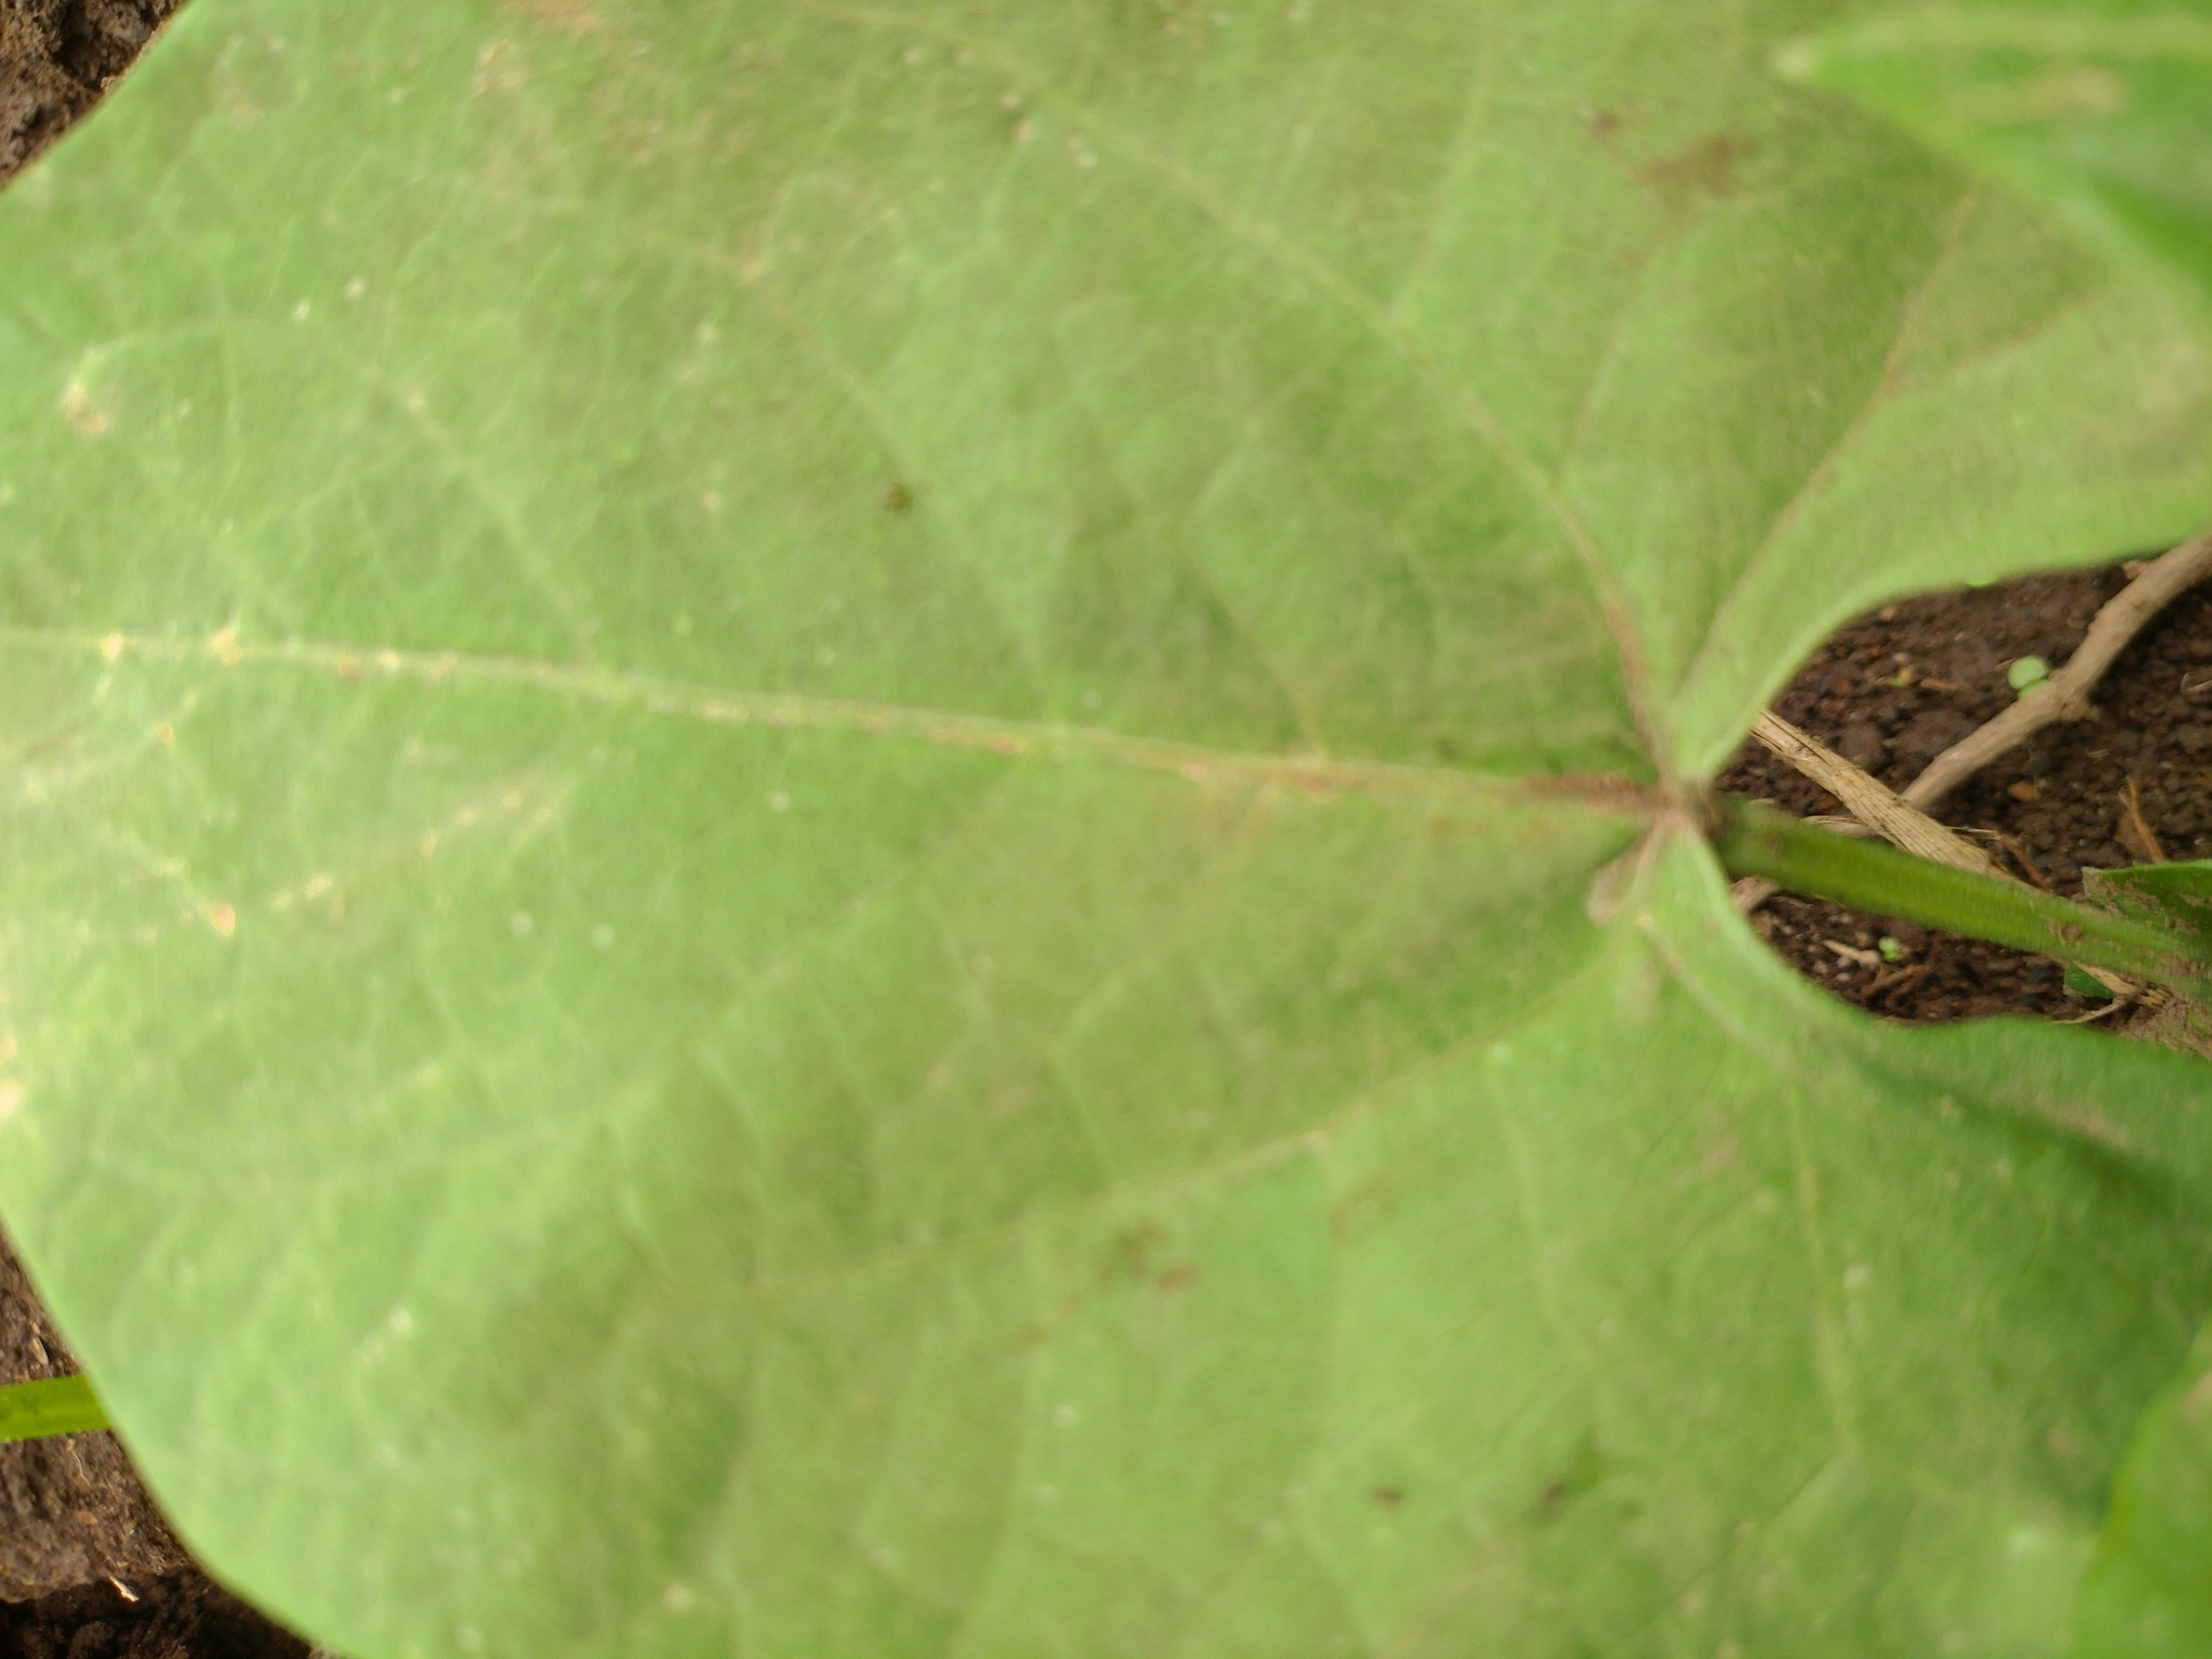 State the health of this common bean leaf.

healthy
